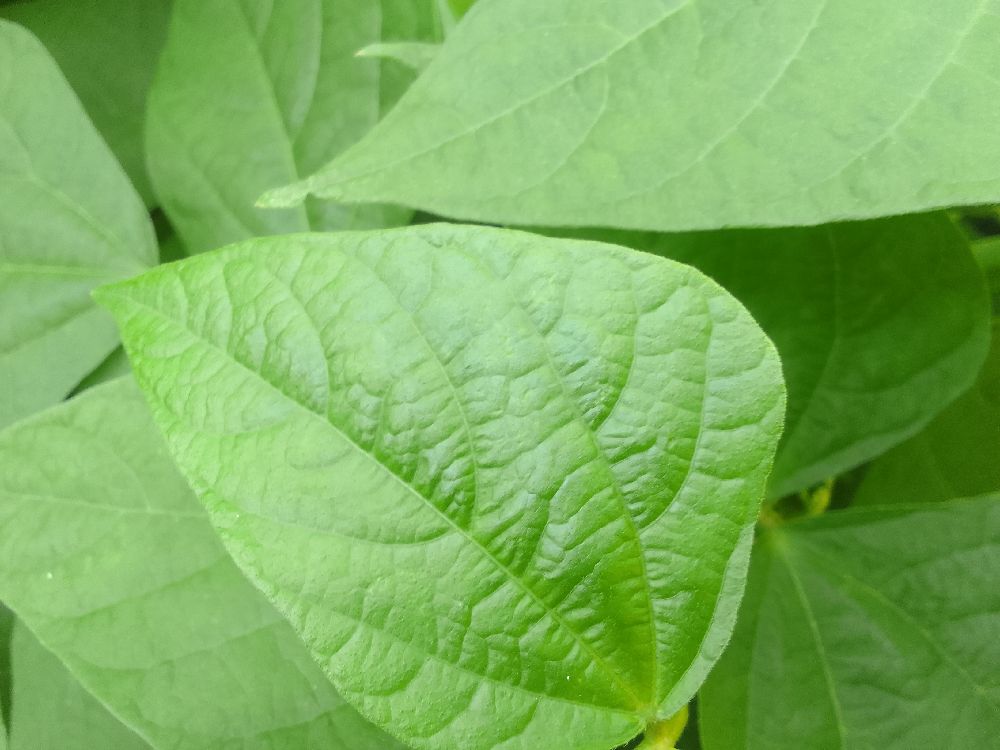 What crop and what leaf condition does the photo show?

common bean, healthy
